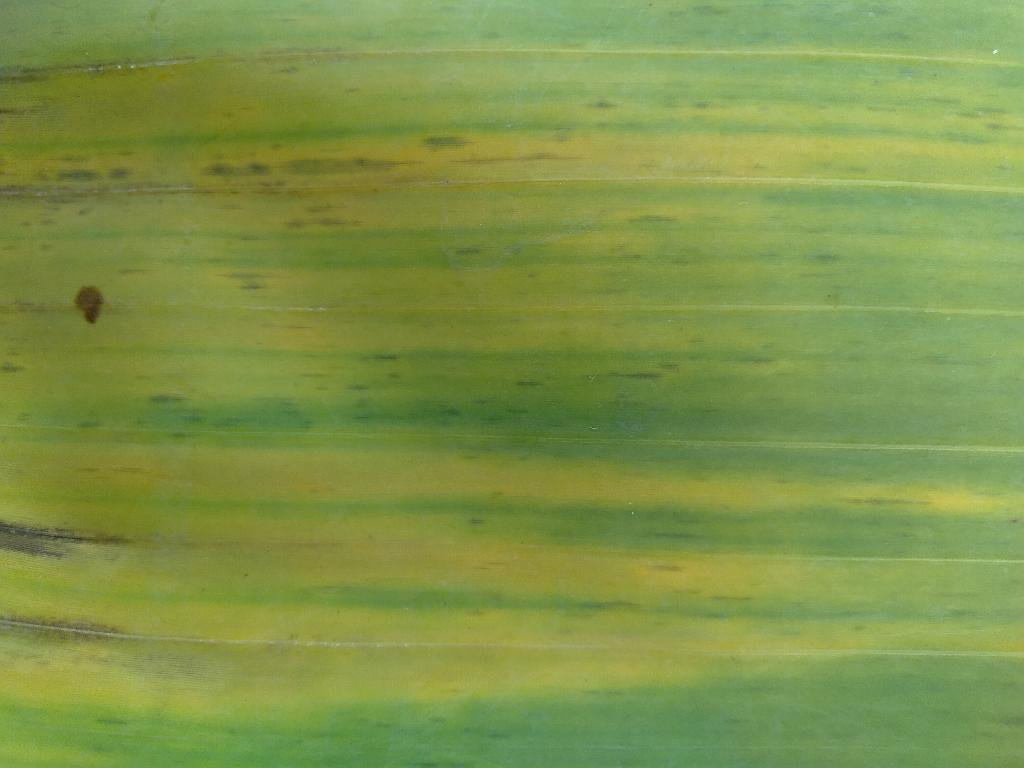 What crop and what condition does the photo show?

banana, fusarium wilt race 1
